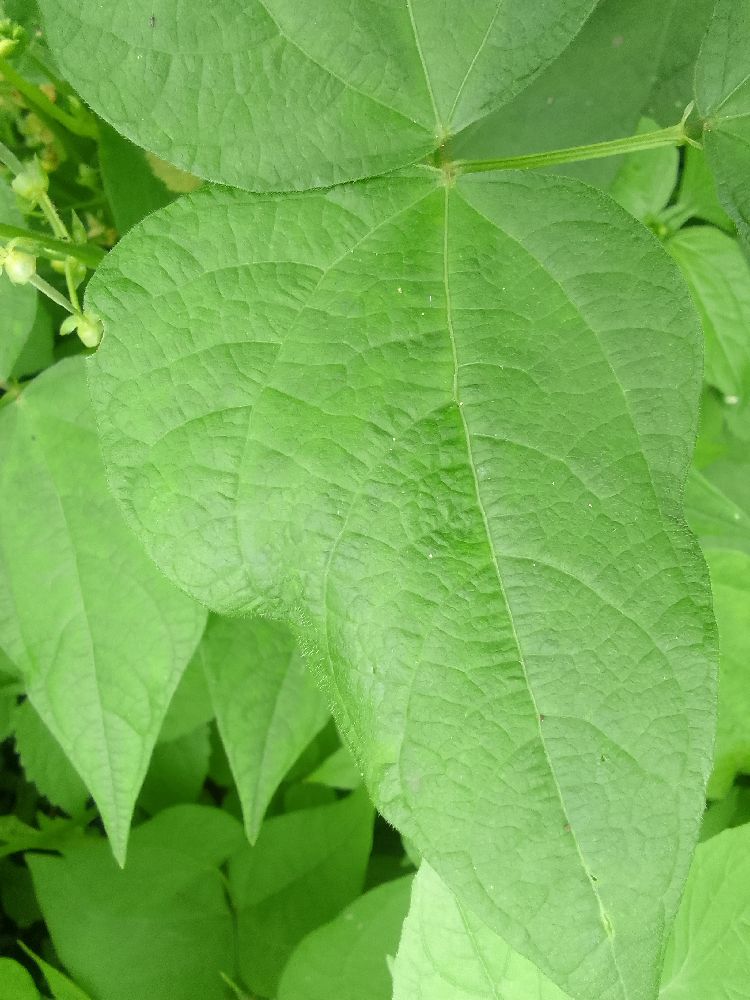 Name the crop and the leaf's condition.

common bean, healthy
